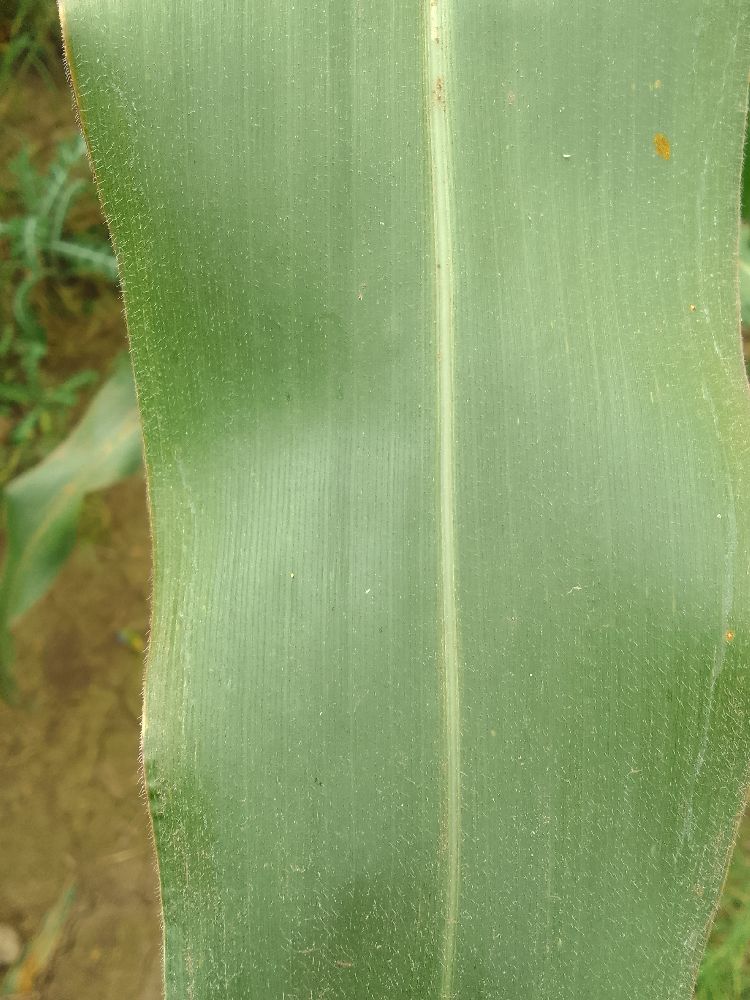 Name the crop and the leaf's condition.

maize, healthy
